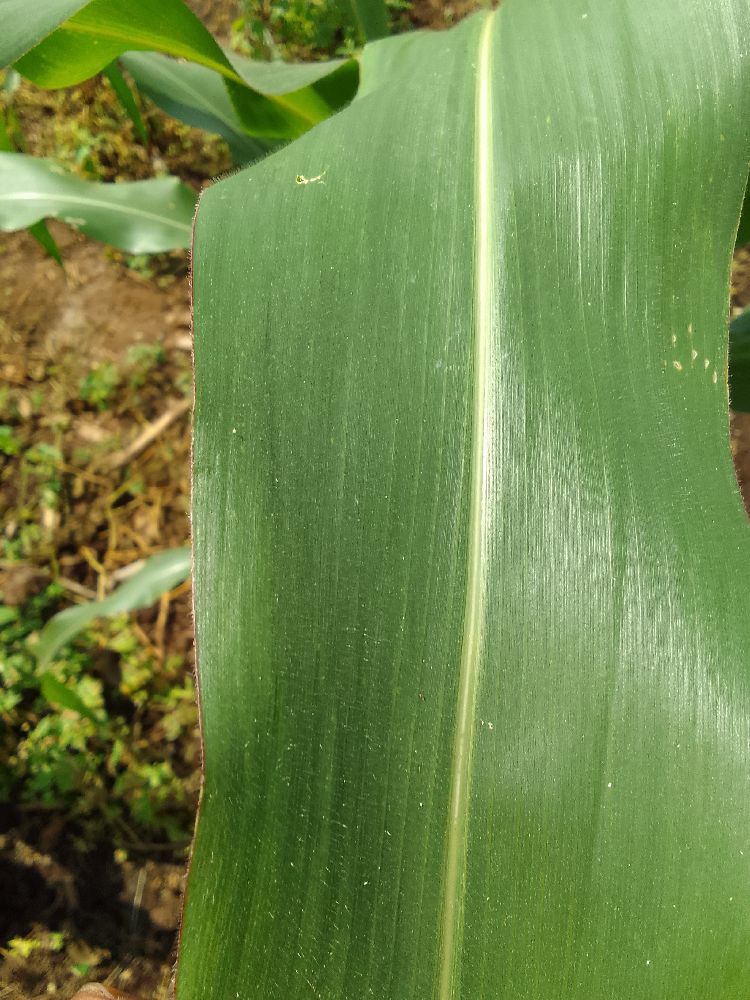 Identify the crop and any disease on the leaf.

maize, healthy
